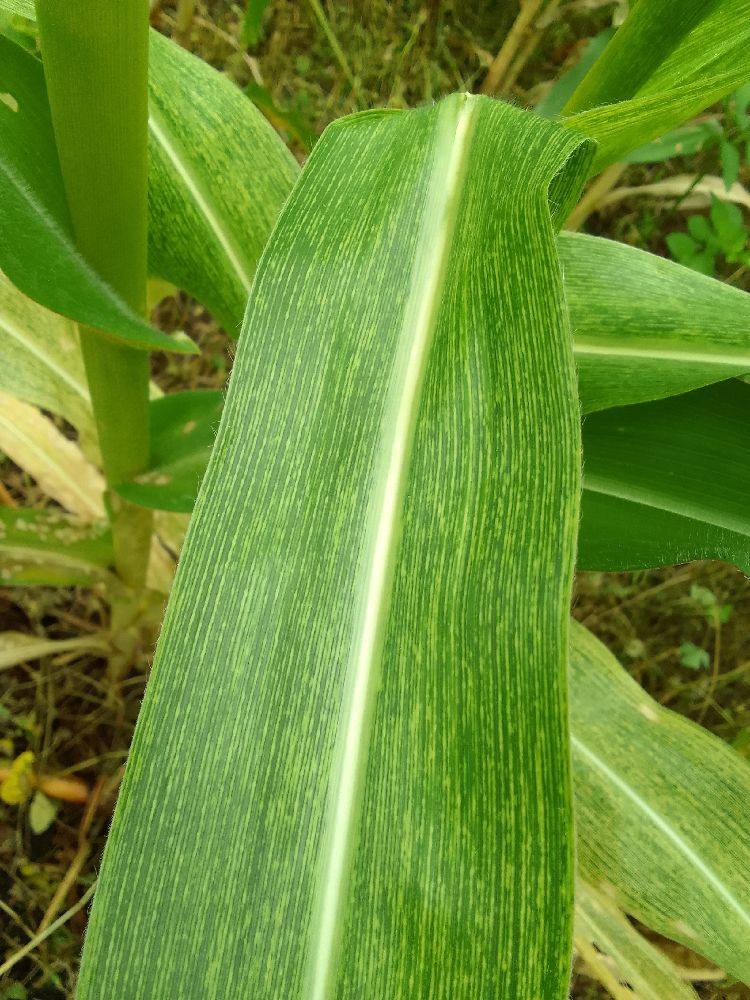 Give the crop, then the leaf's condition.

maize, maize streak virus
